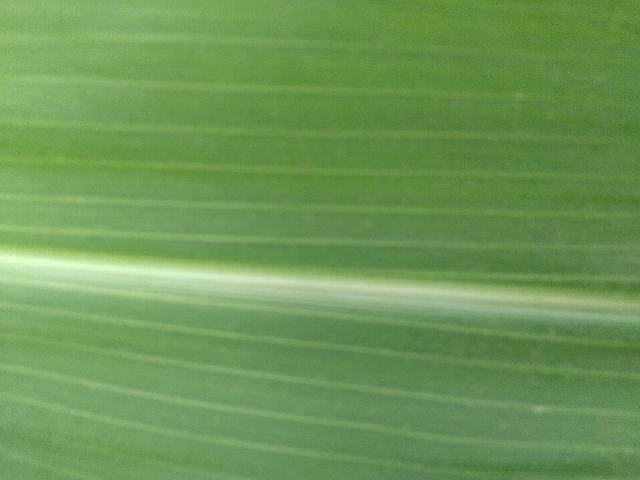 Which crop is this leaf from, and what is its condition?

maize, healthy
